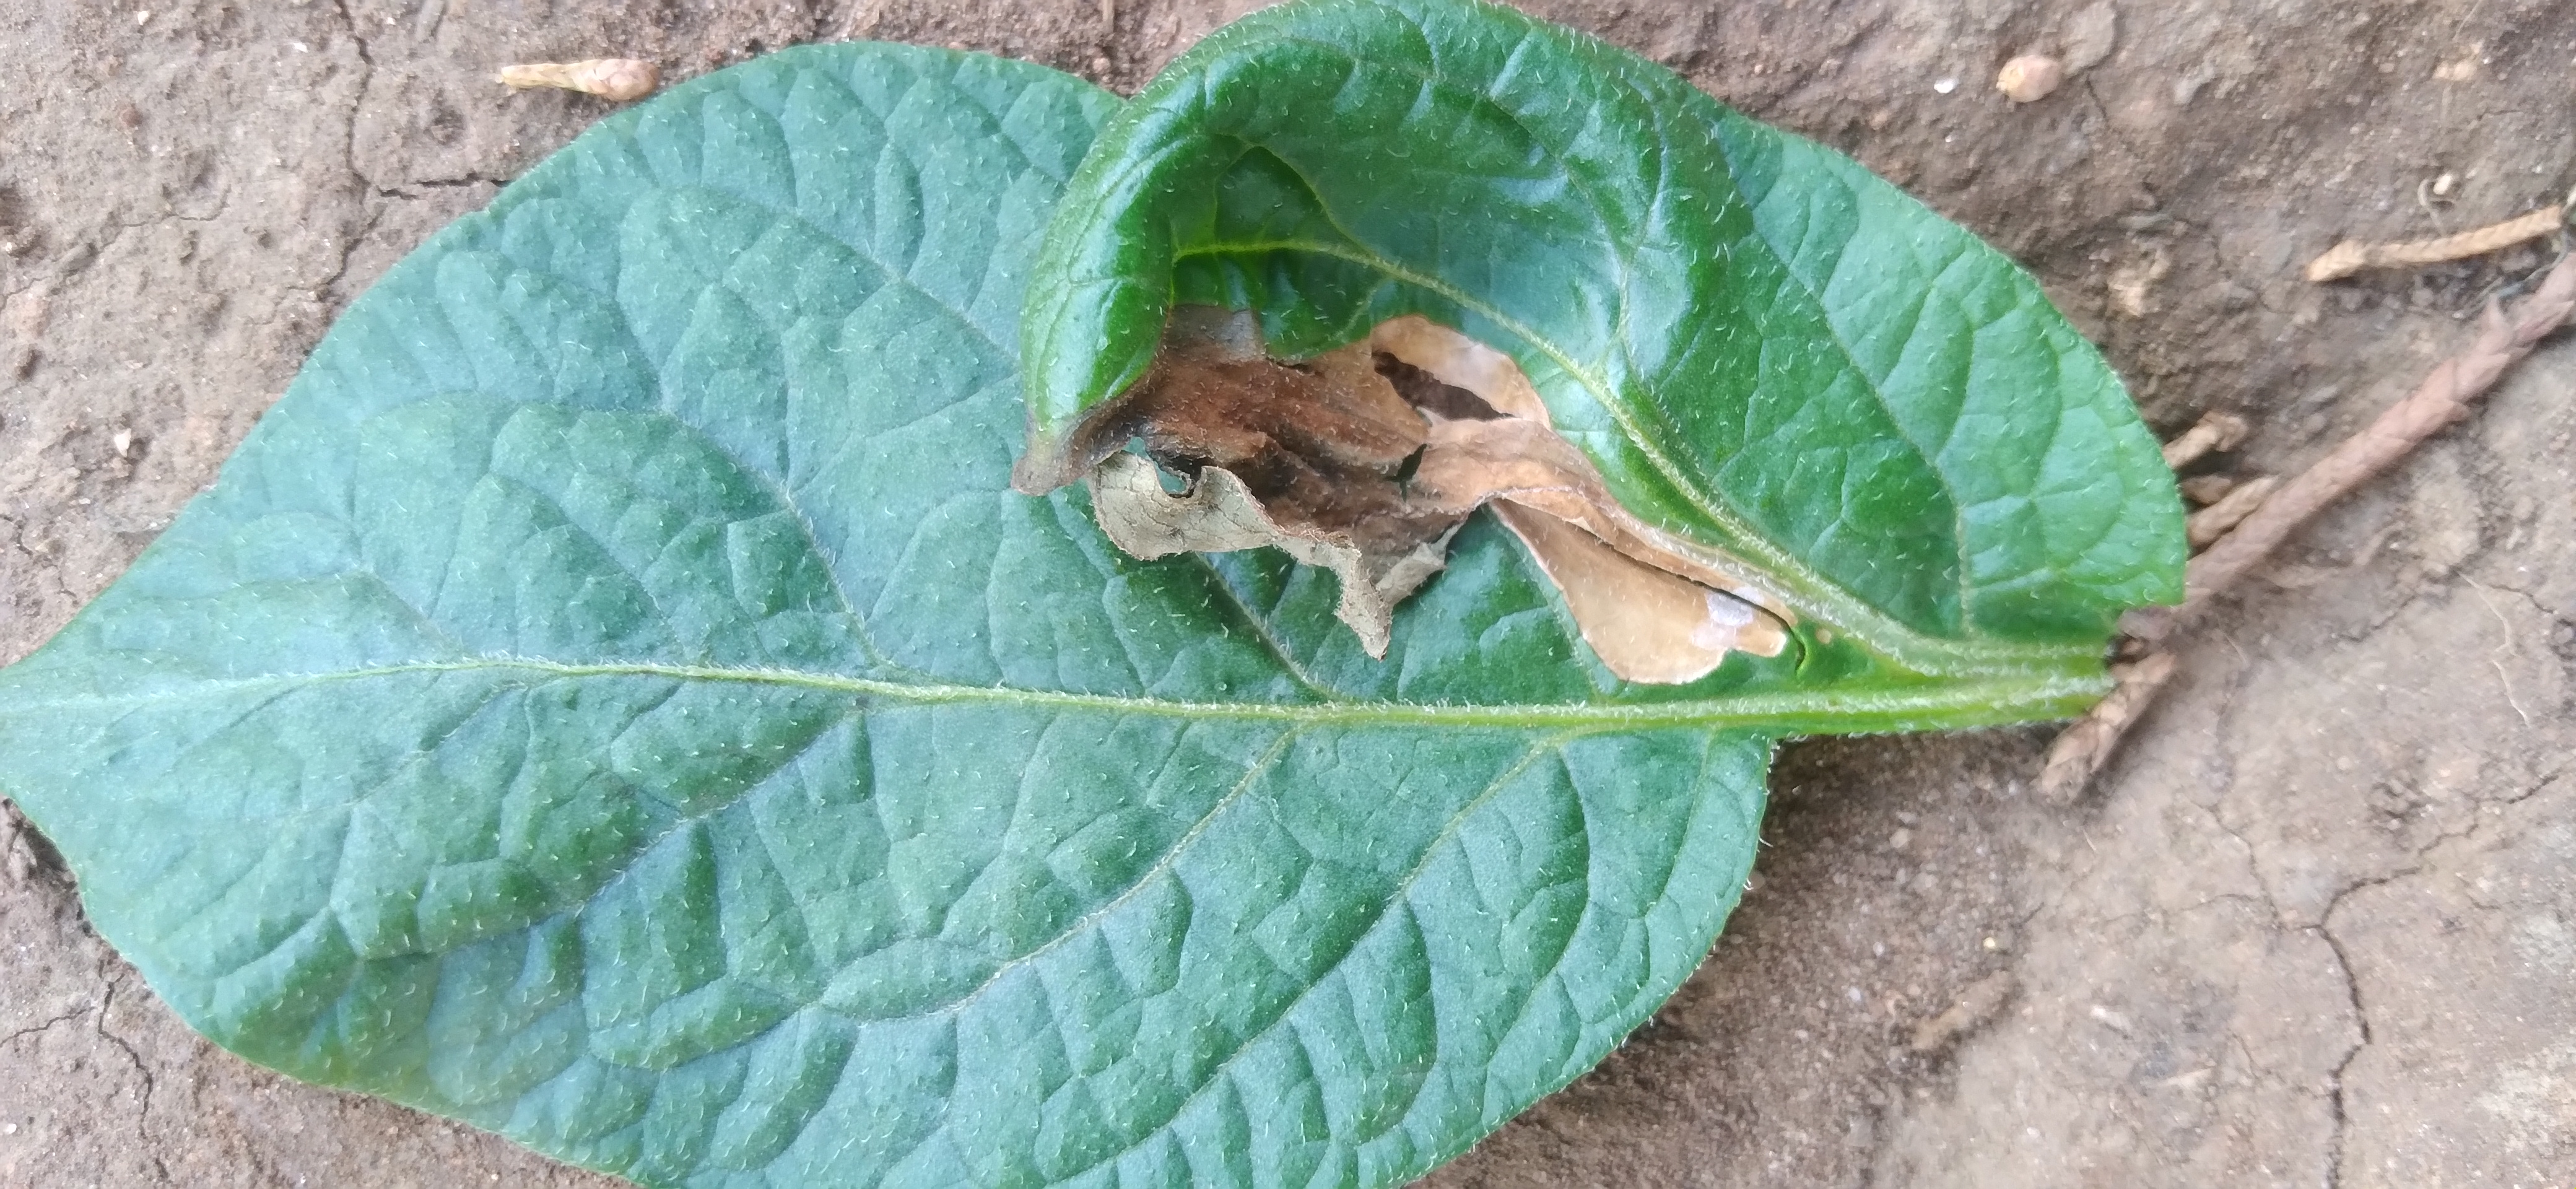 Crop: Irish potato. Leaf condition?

early blight
